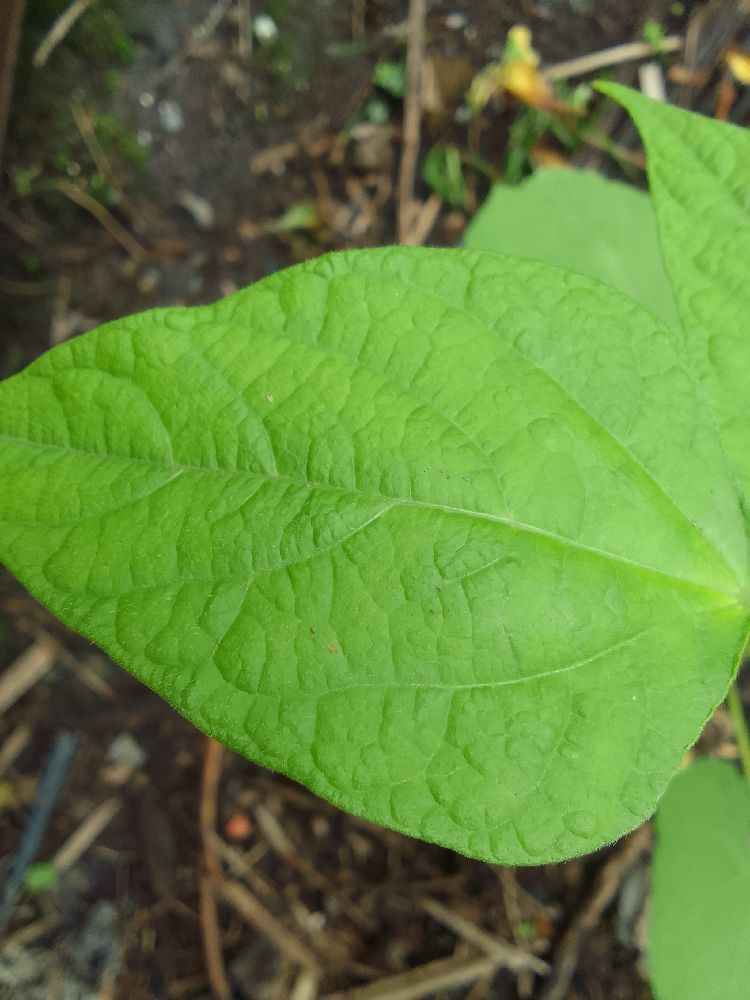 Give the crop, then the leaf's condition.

common bean, healthy
